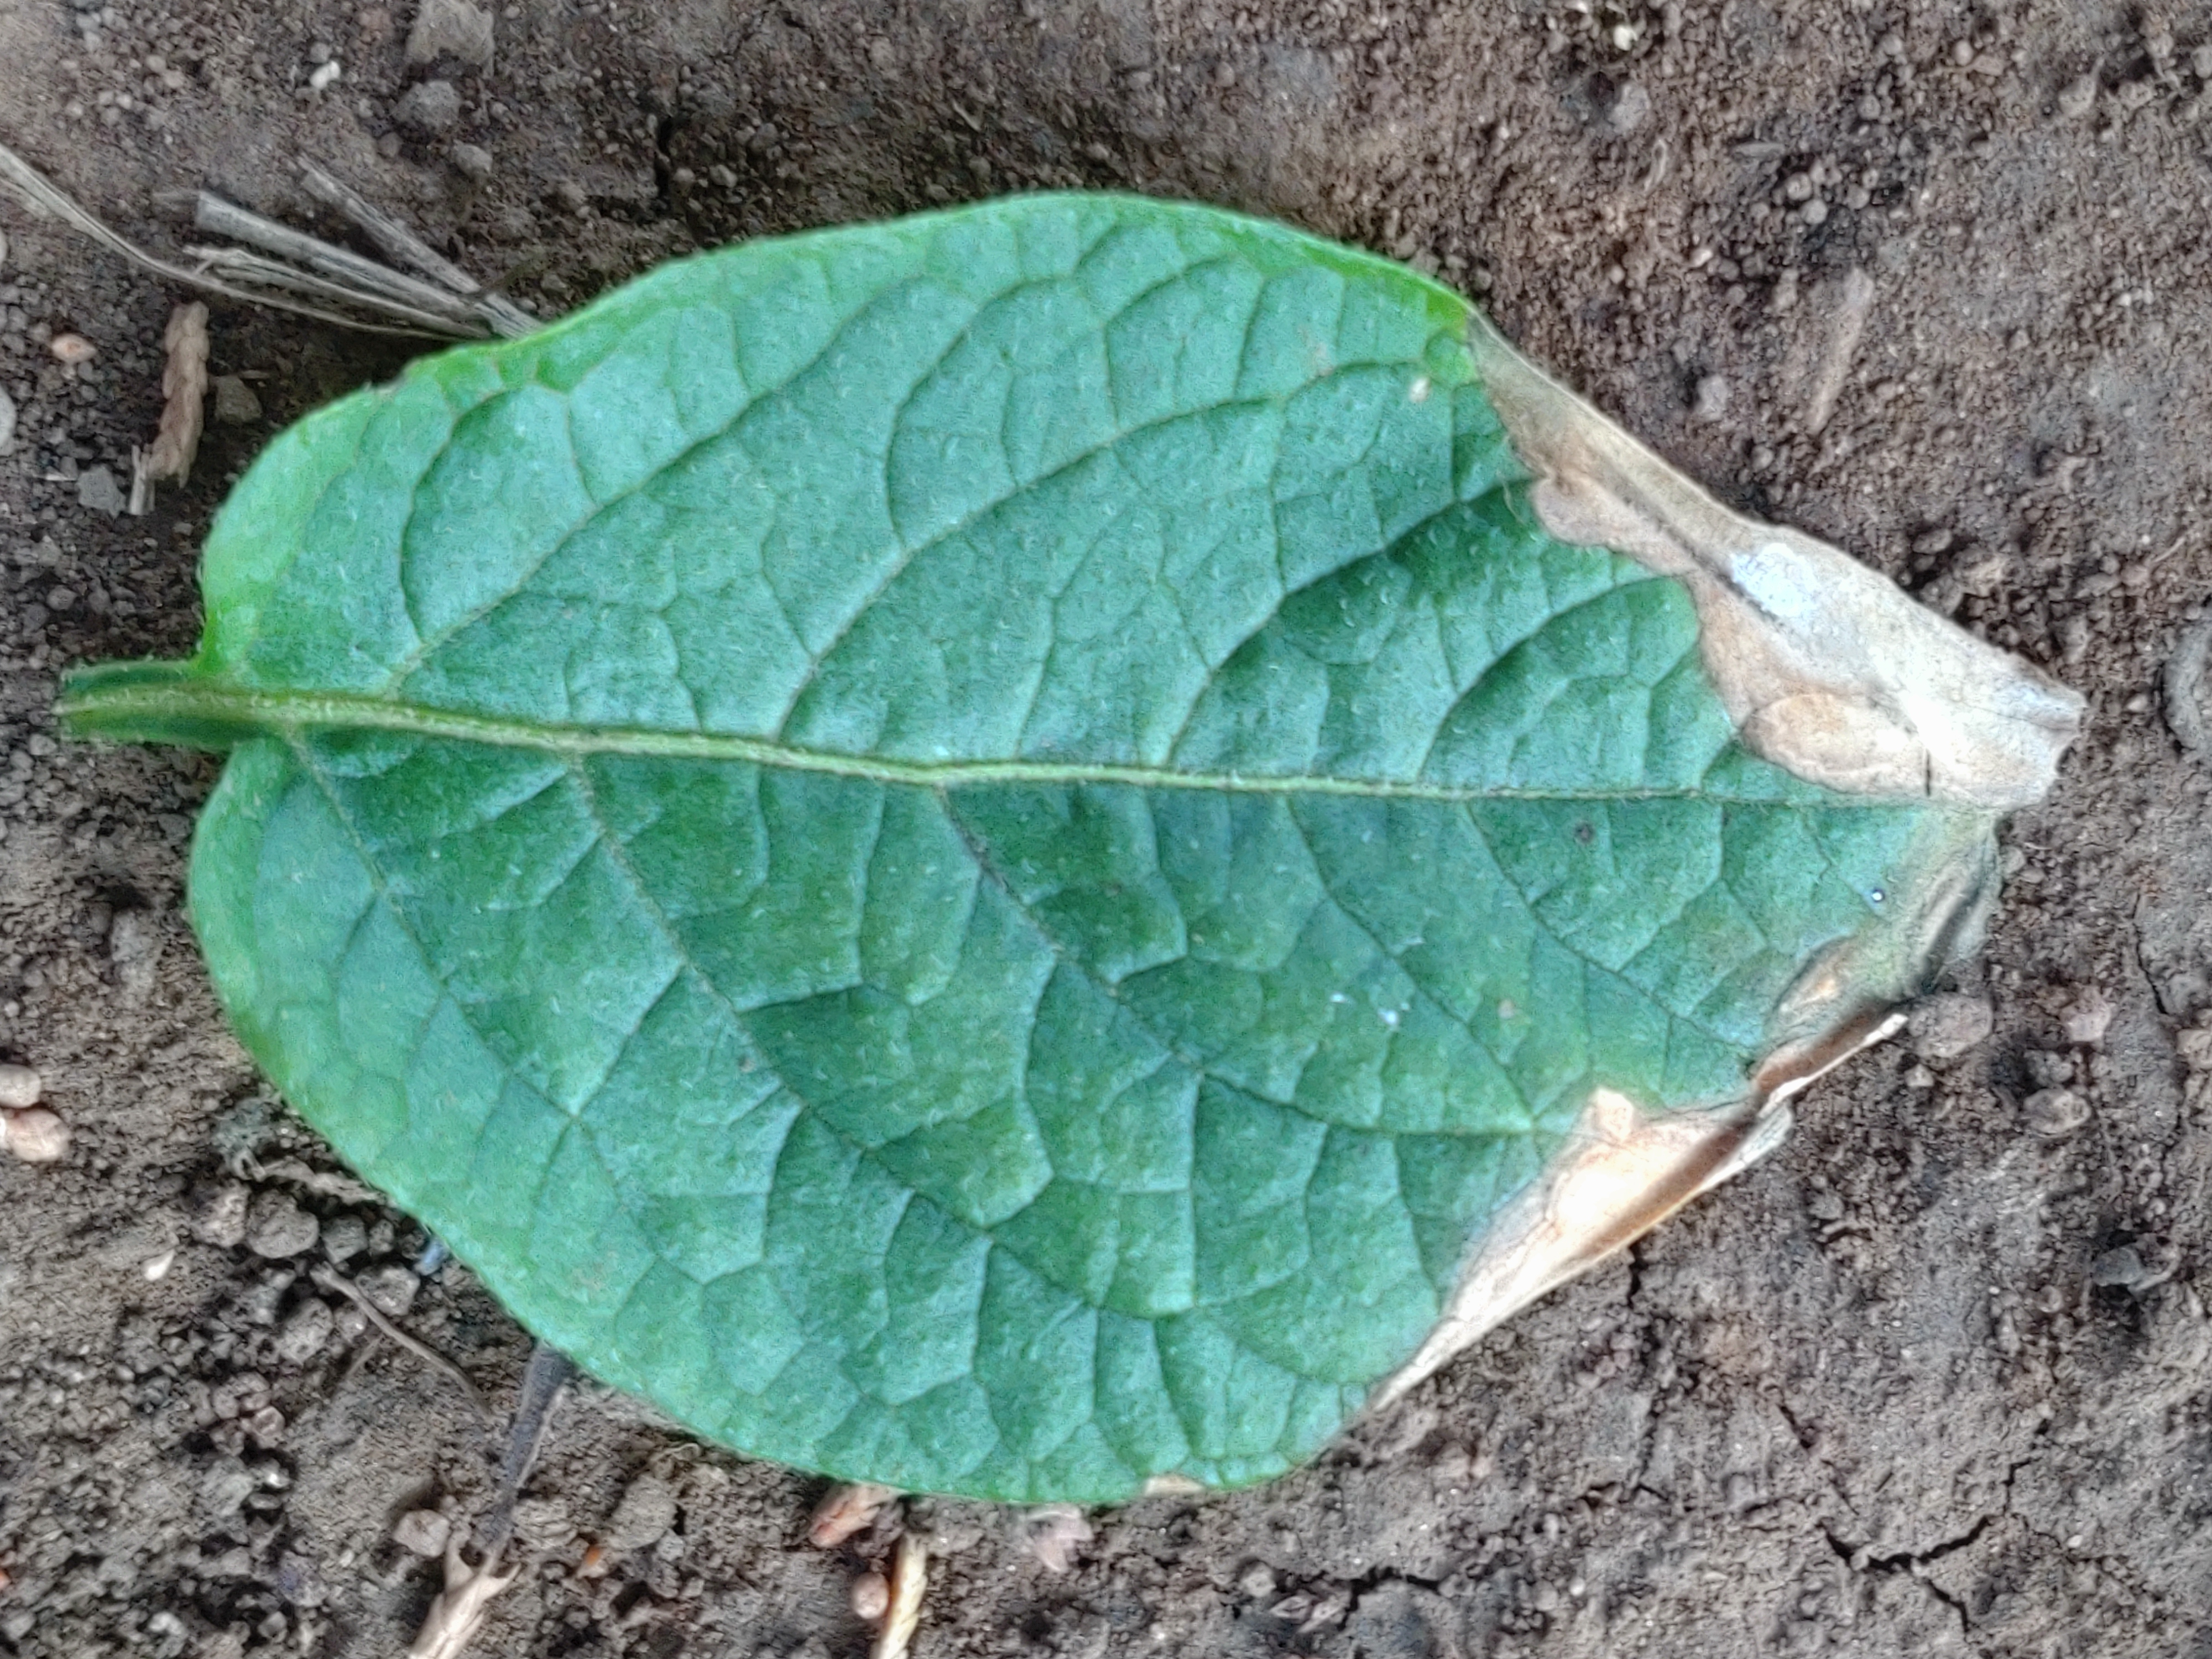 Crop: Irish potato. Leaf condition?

early blight
